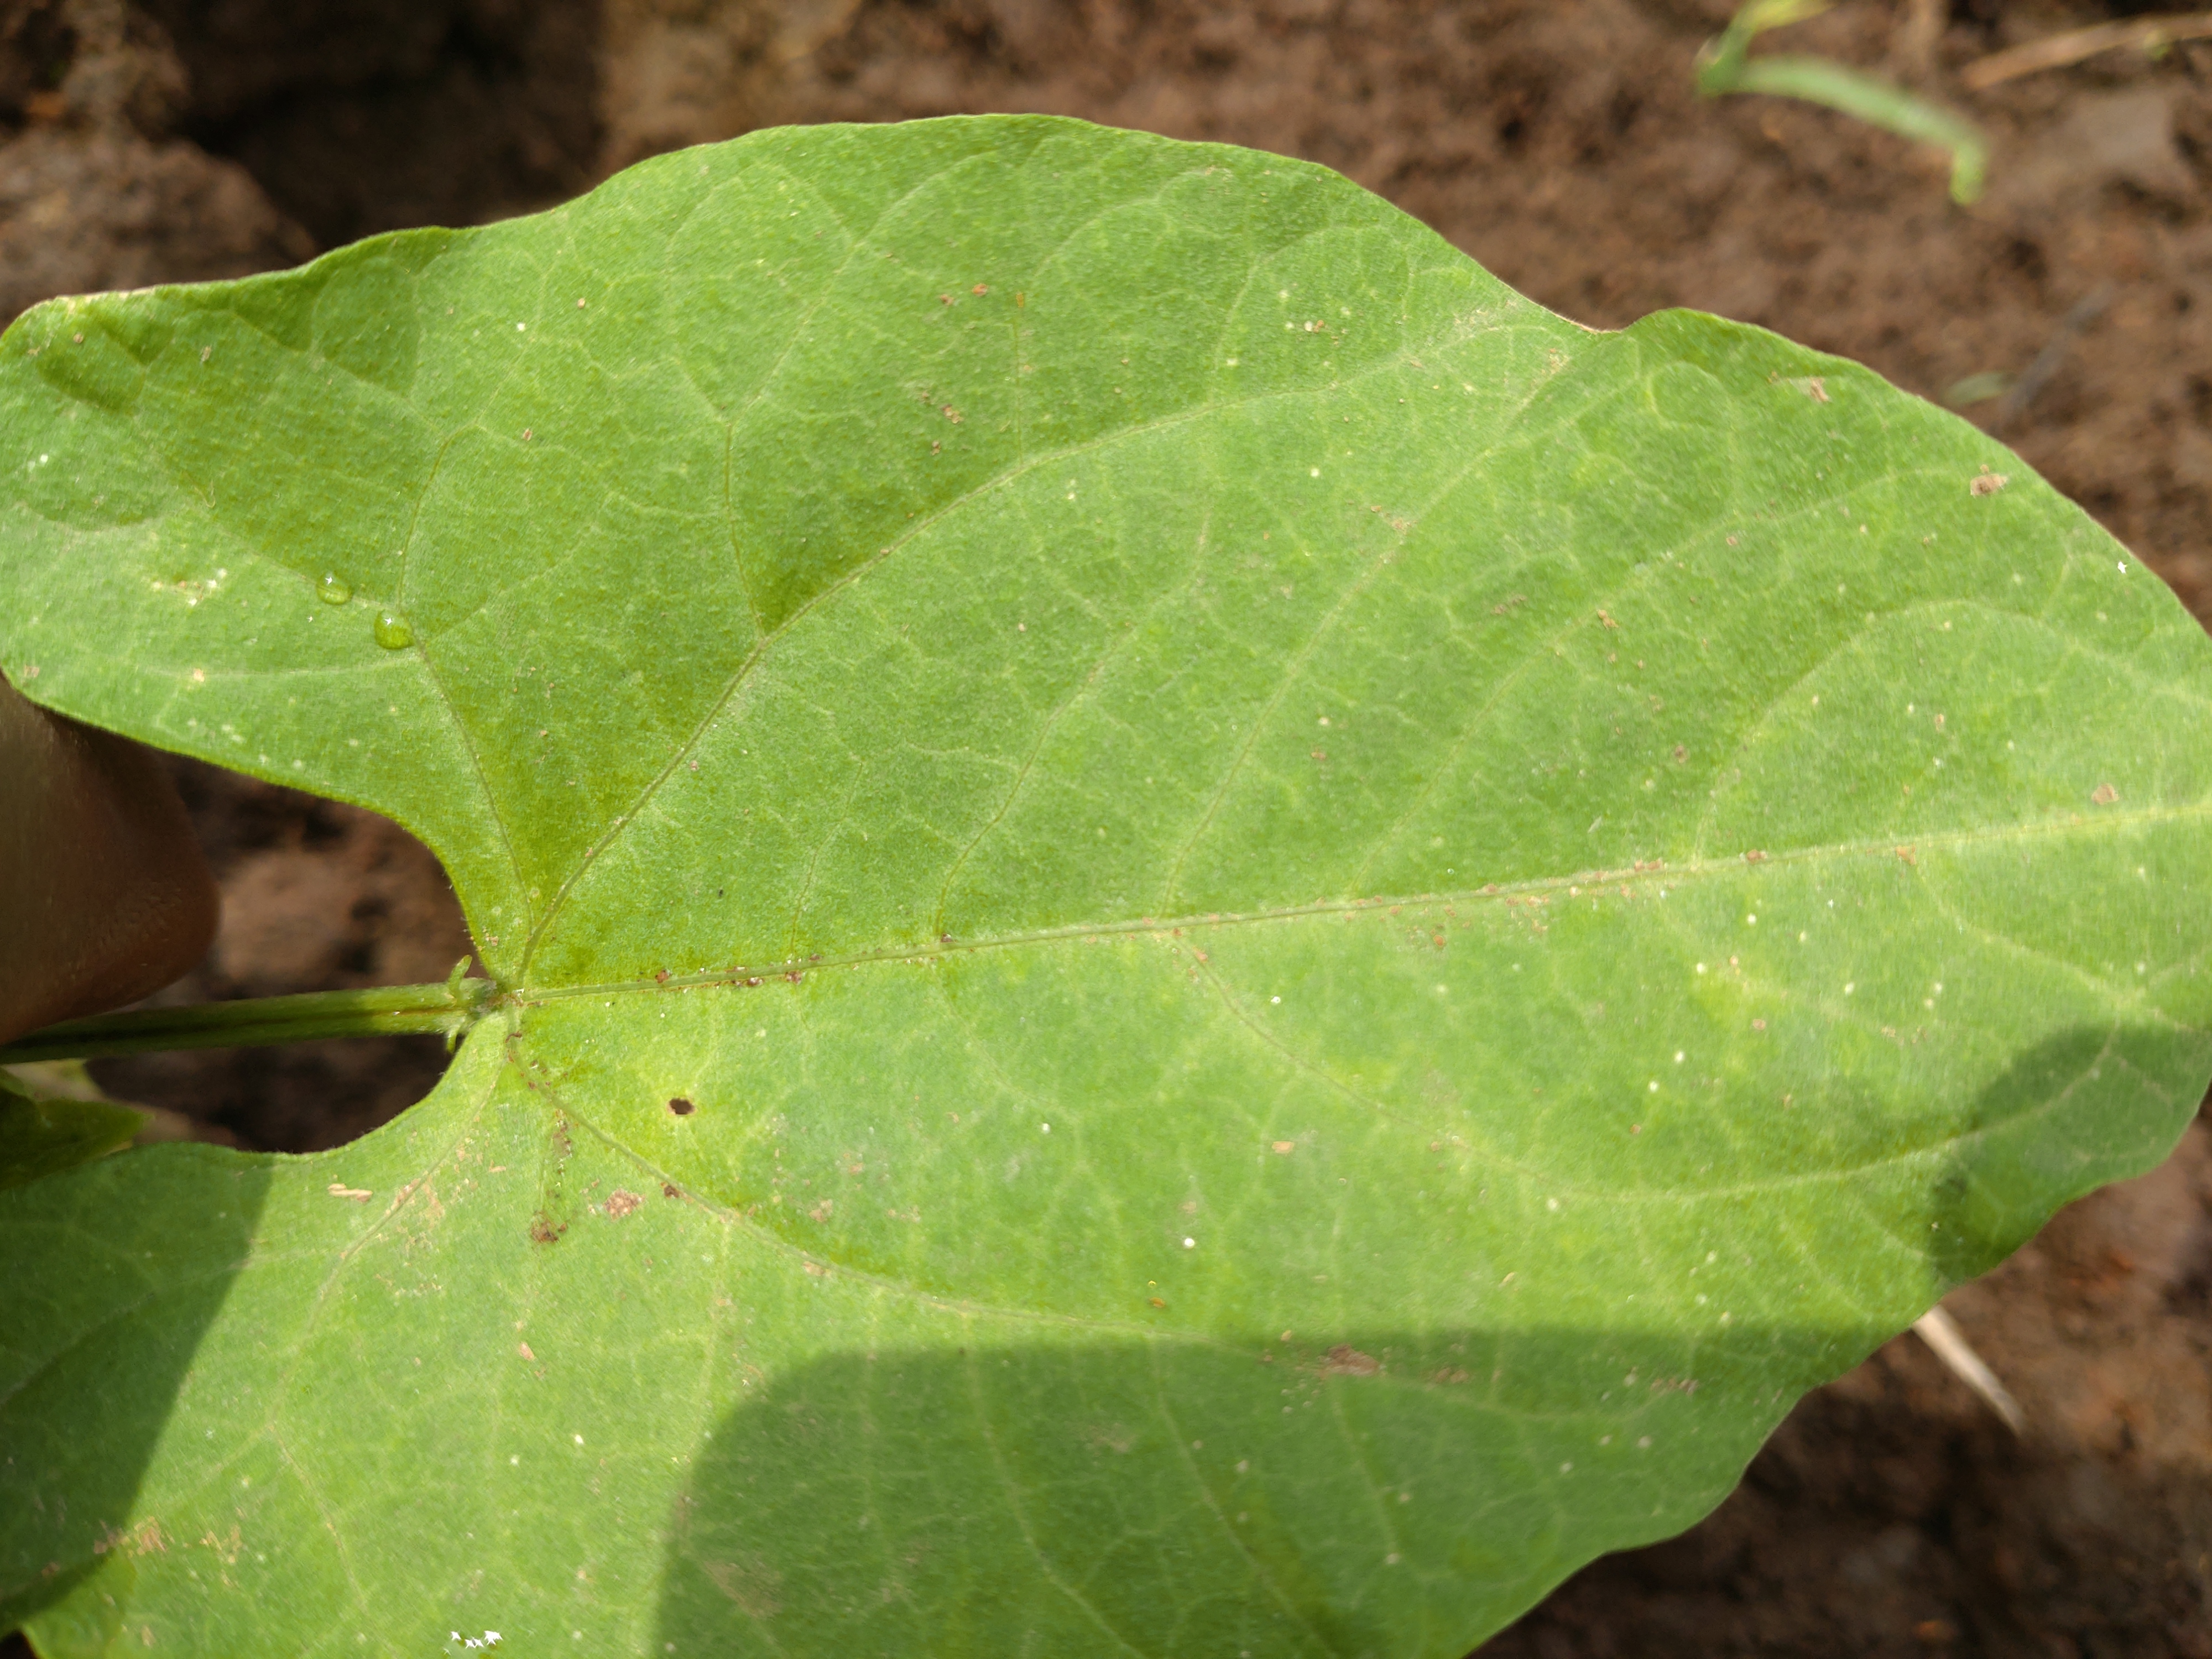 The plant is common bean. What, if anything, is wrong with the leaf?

healthy
